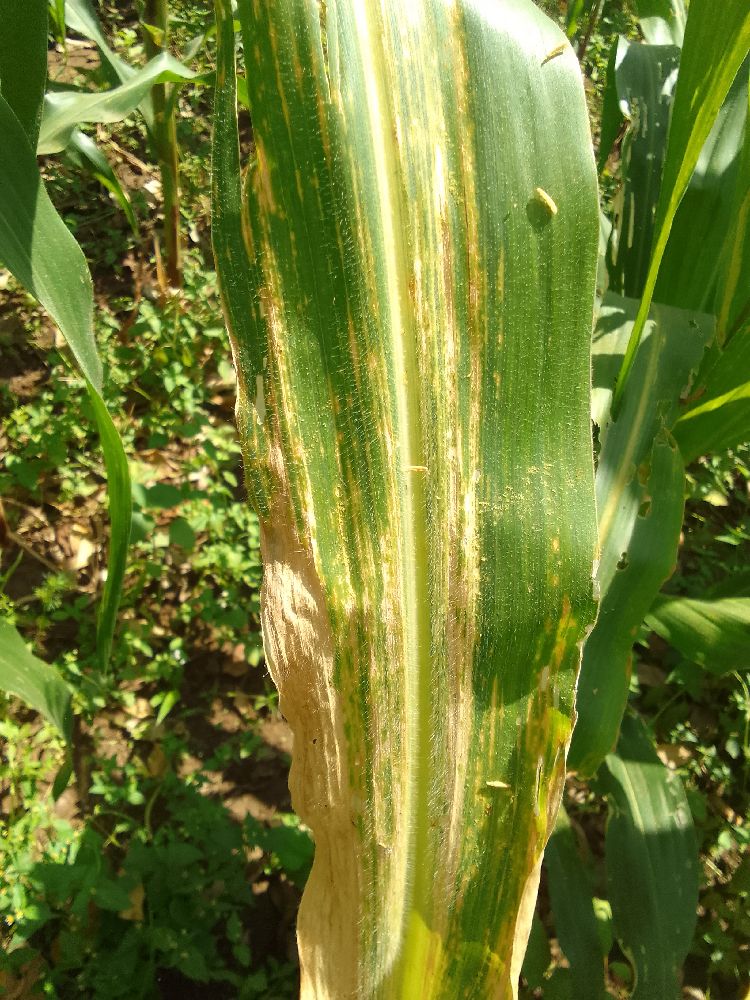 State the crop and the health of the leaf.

maize, maize lethal necrosis
